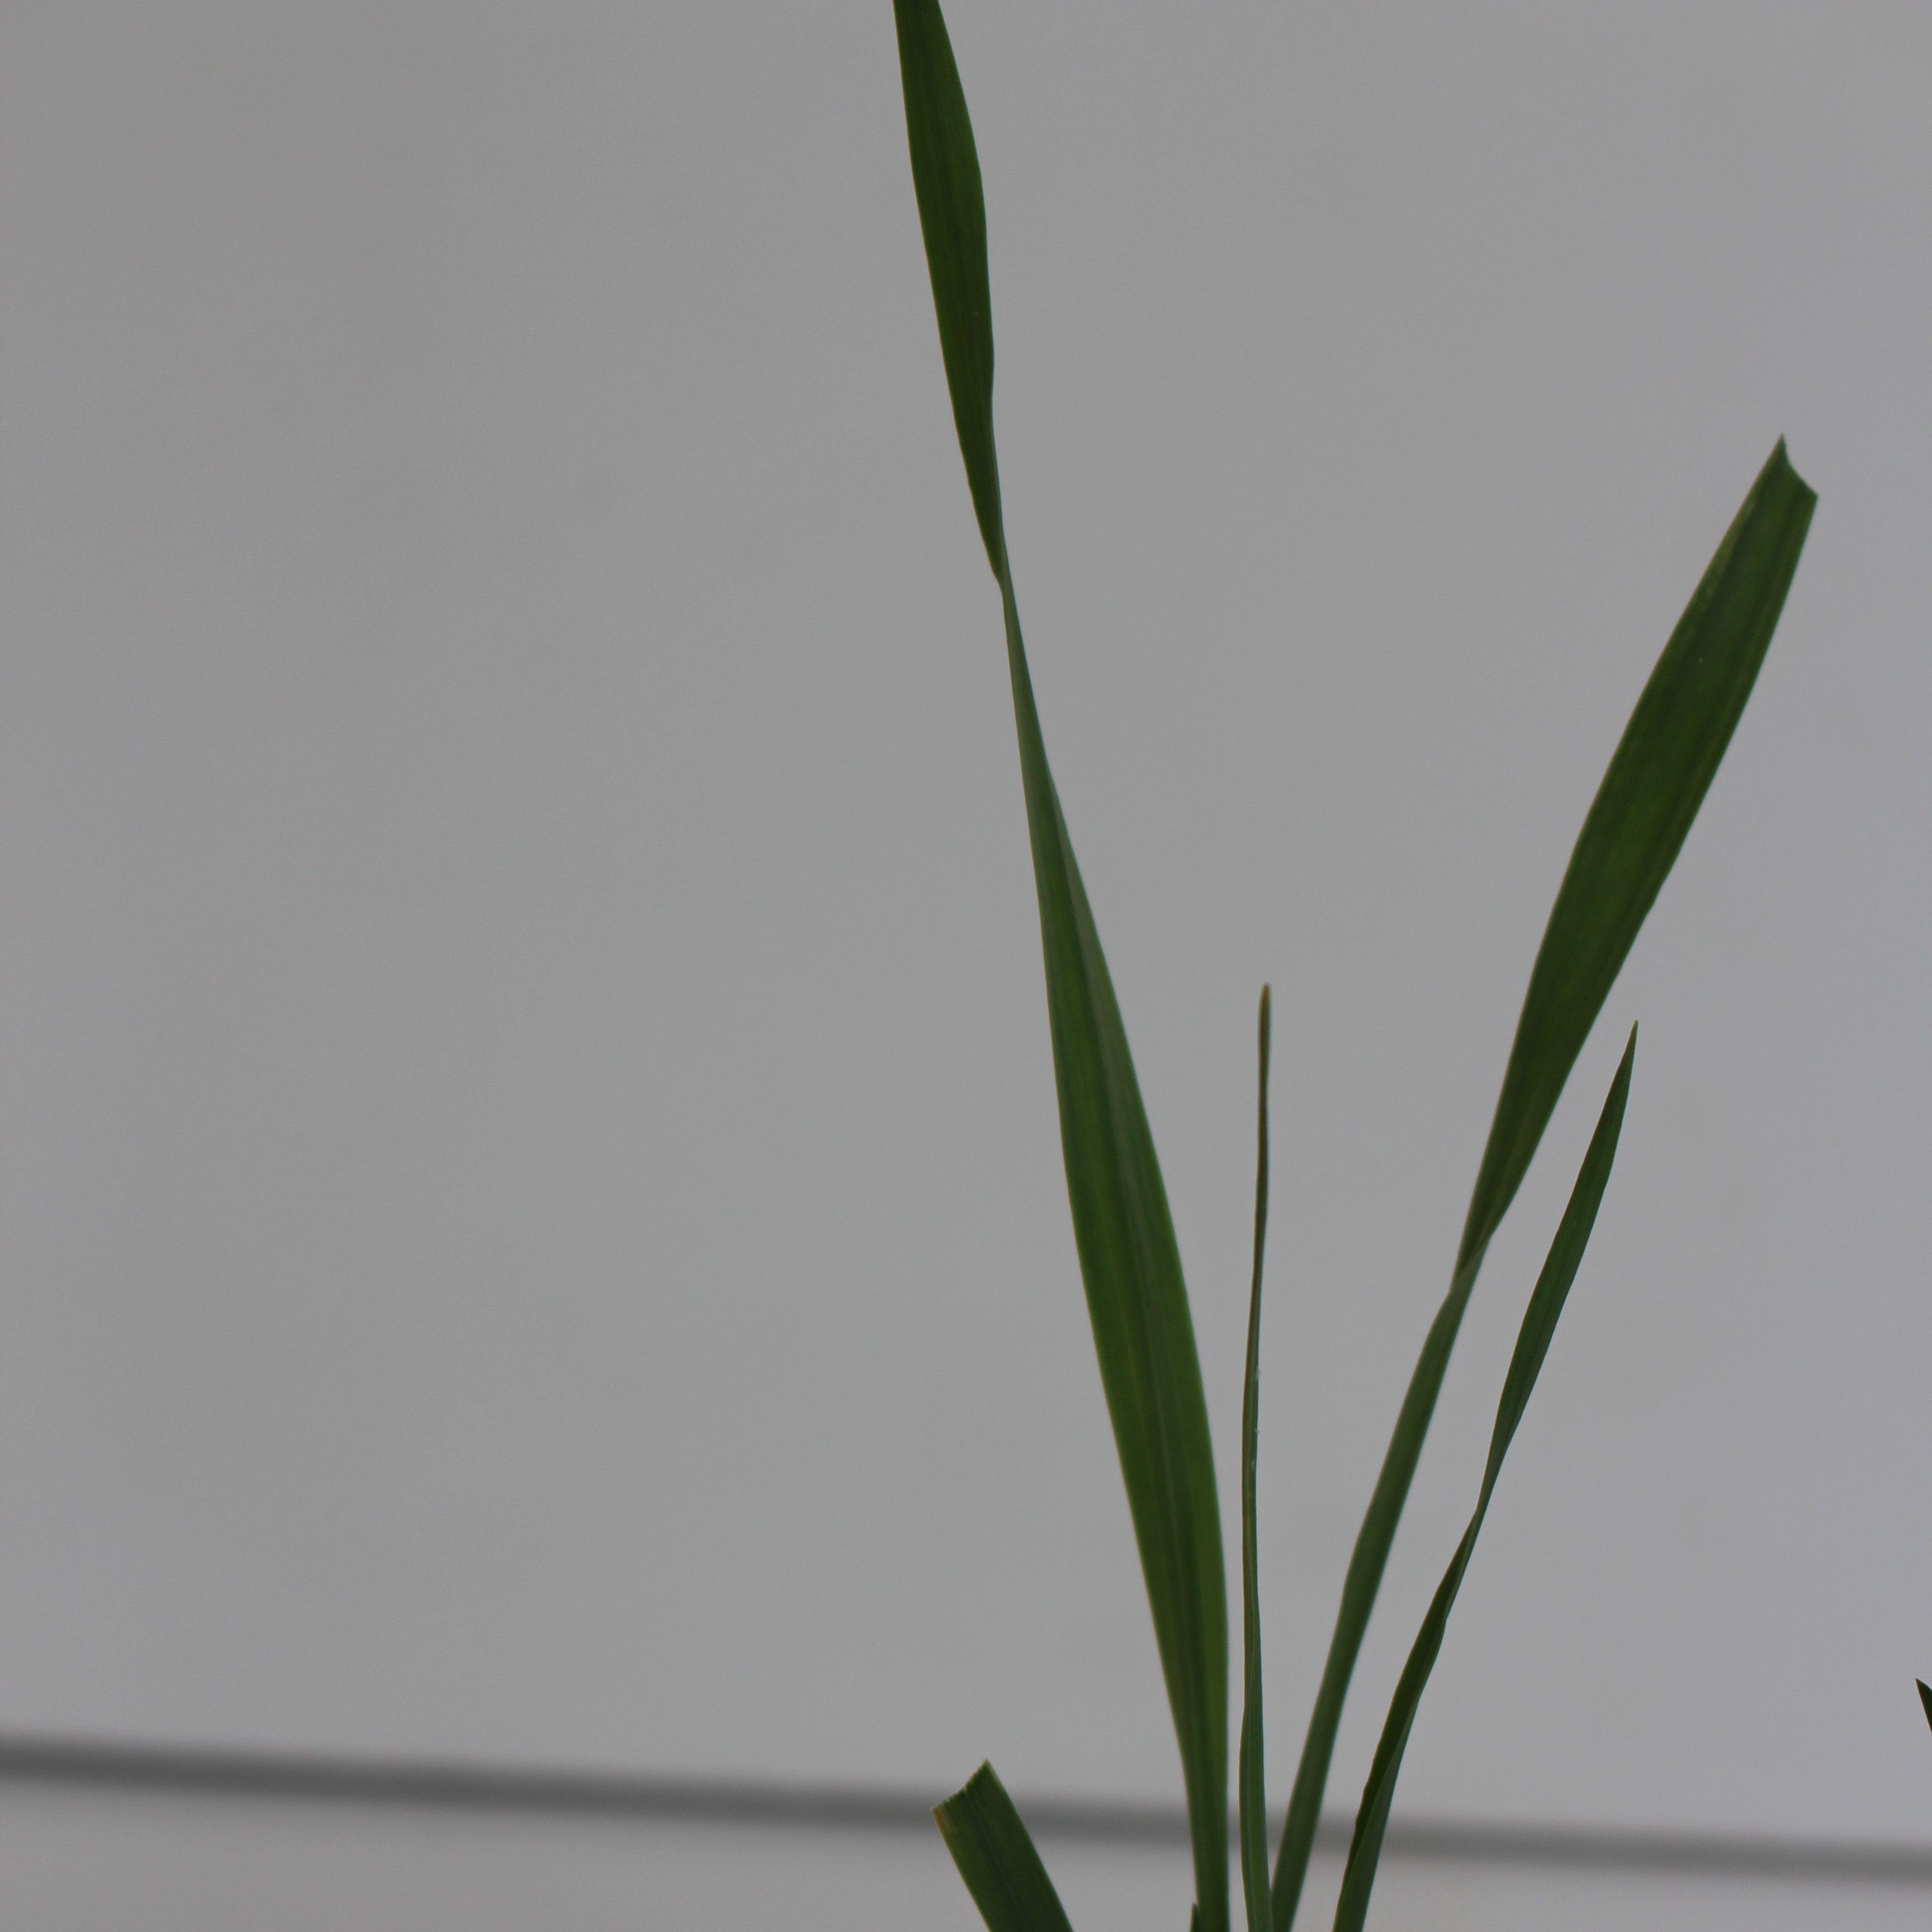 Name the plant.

Avena sterilis
